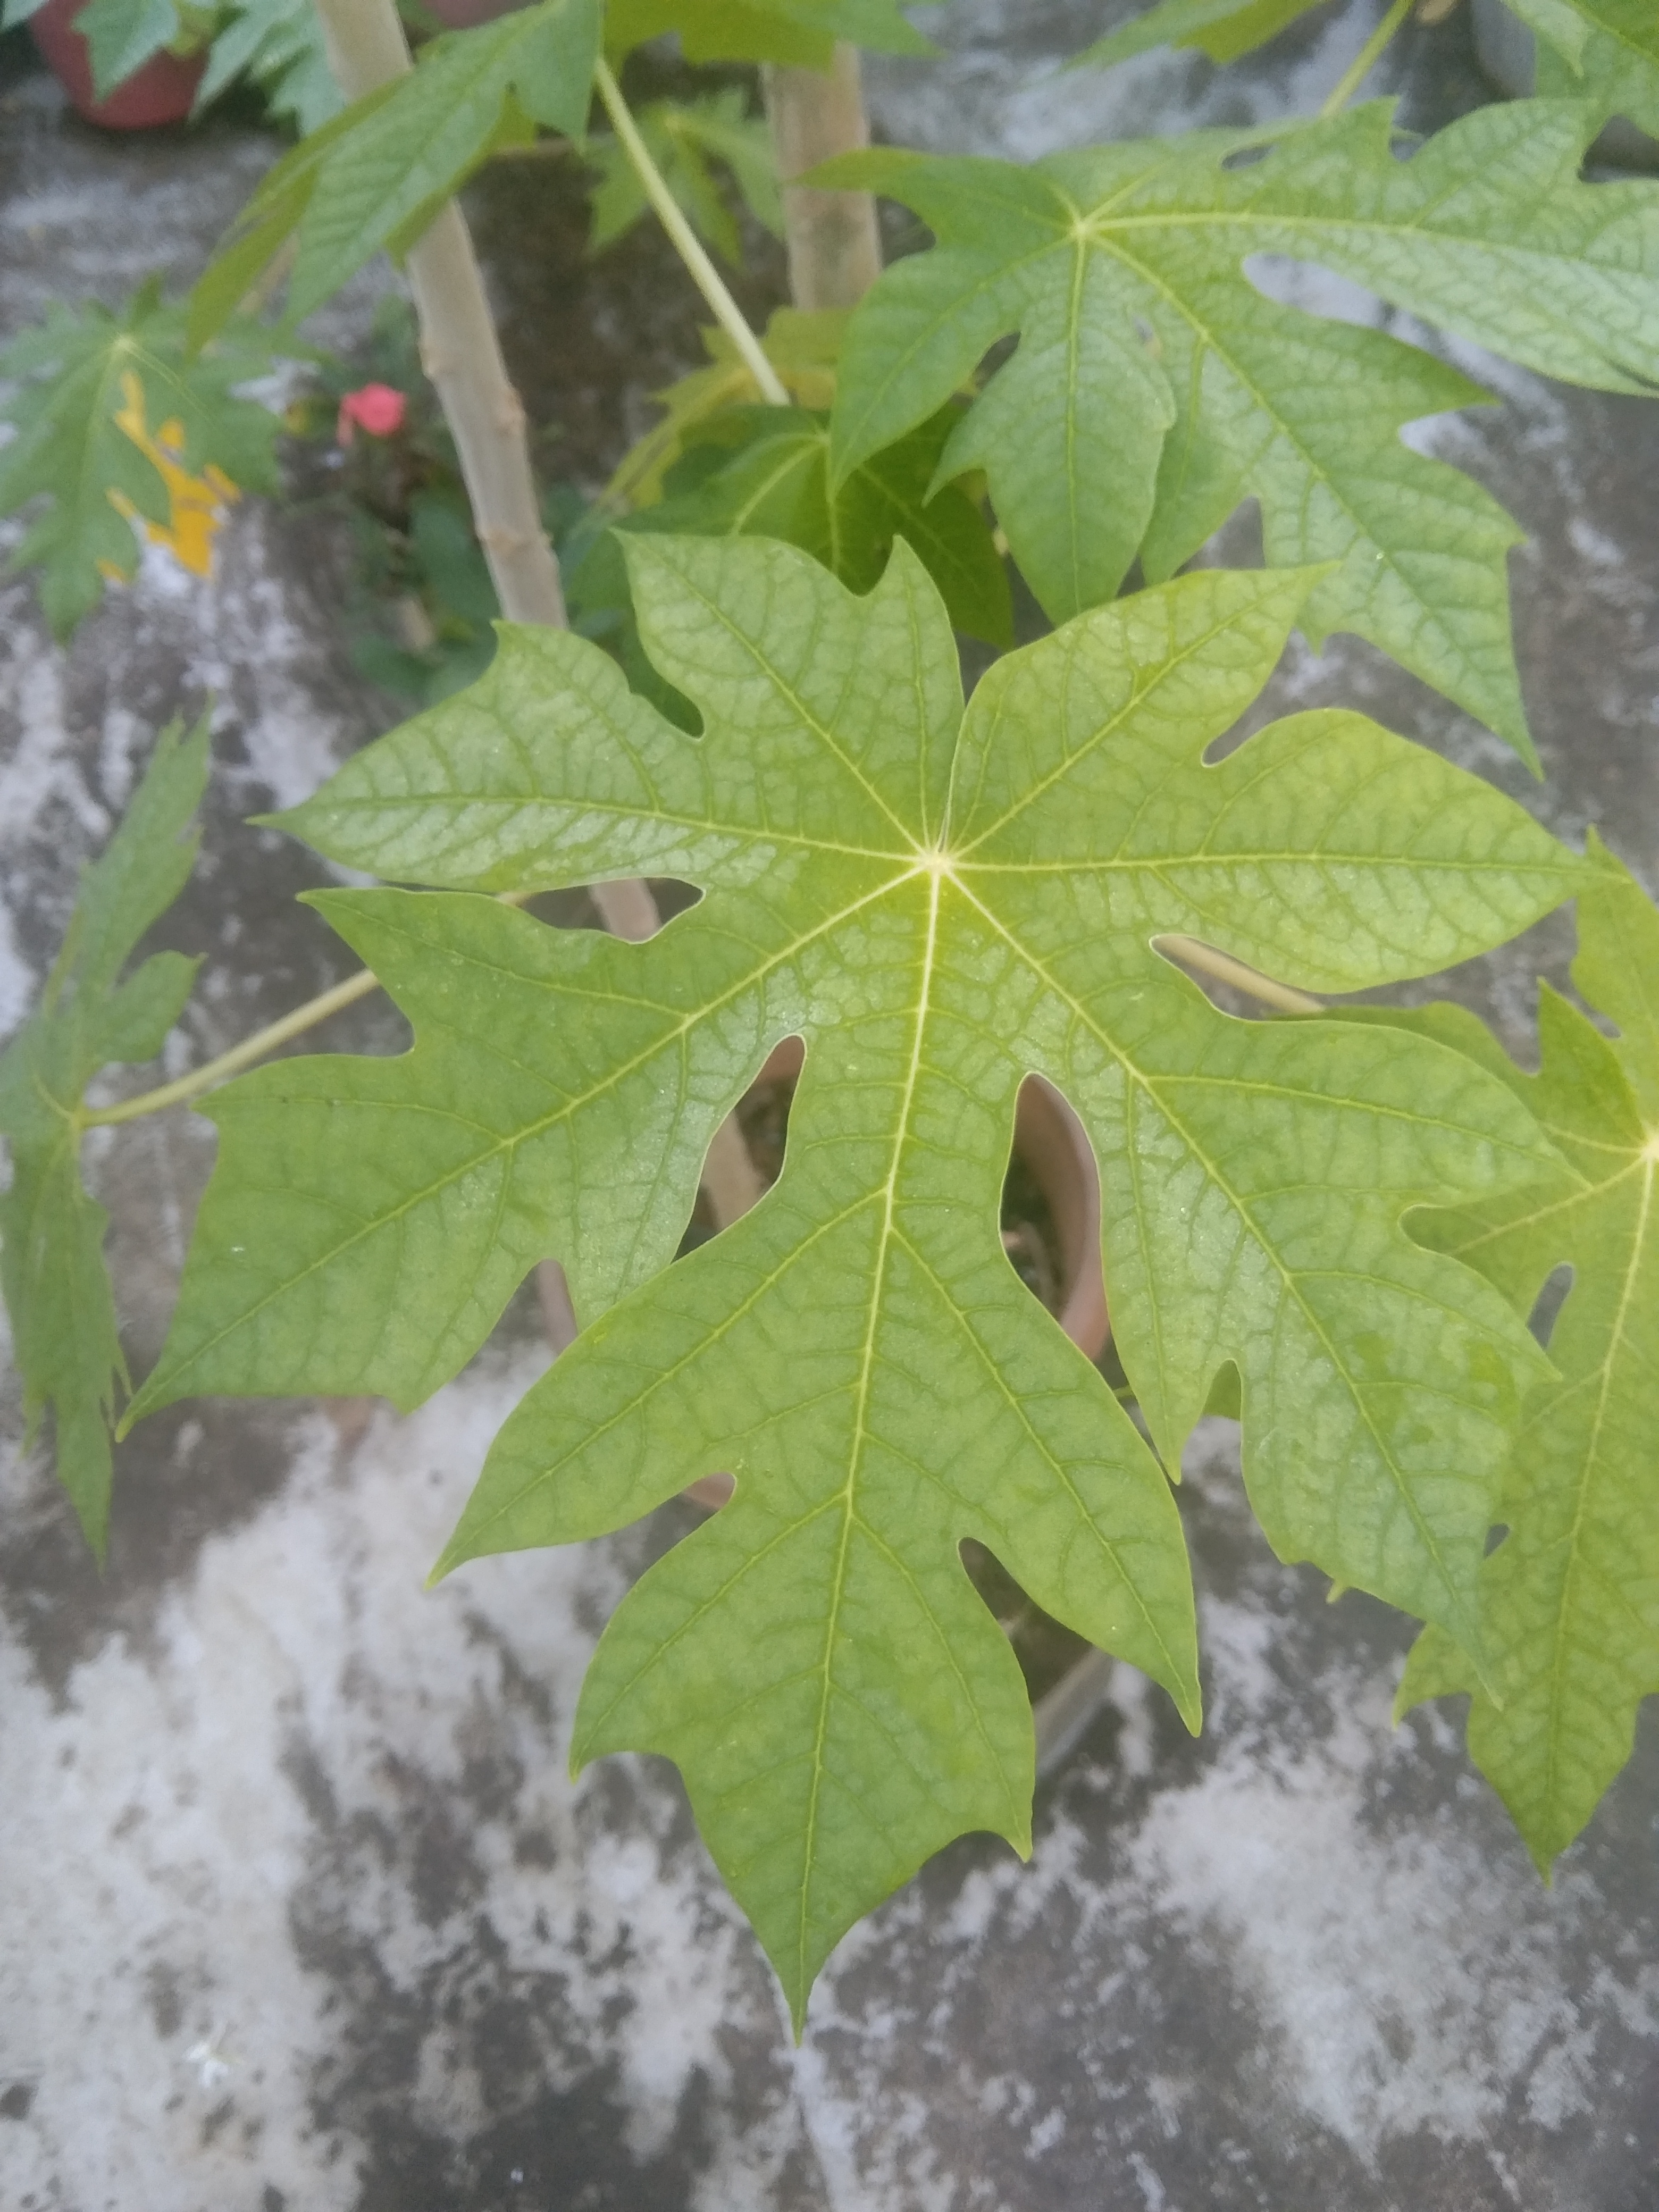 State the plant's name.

papaya
